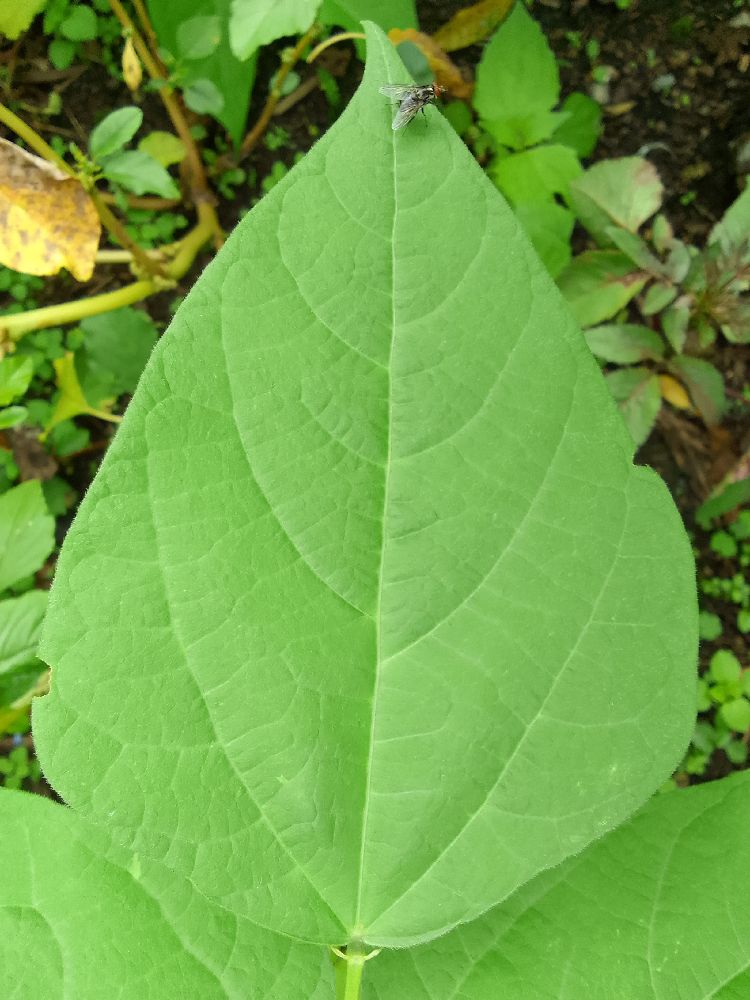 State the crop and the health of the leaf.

common bean, healthy
